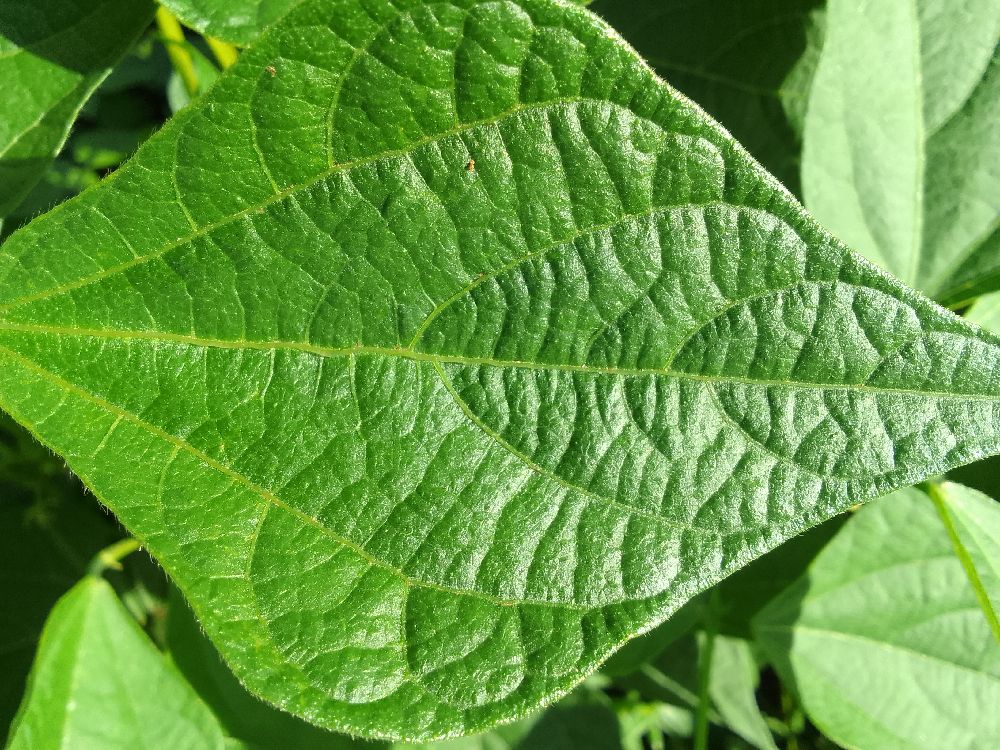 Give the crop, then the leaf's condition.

common bean, healthy
